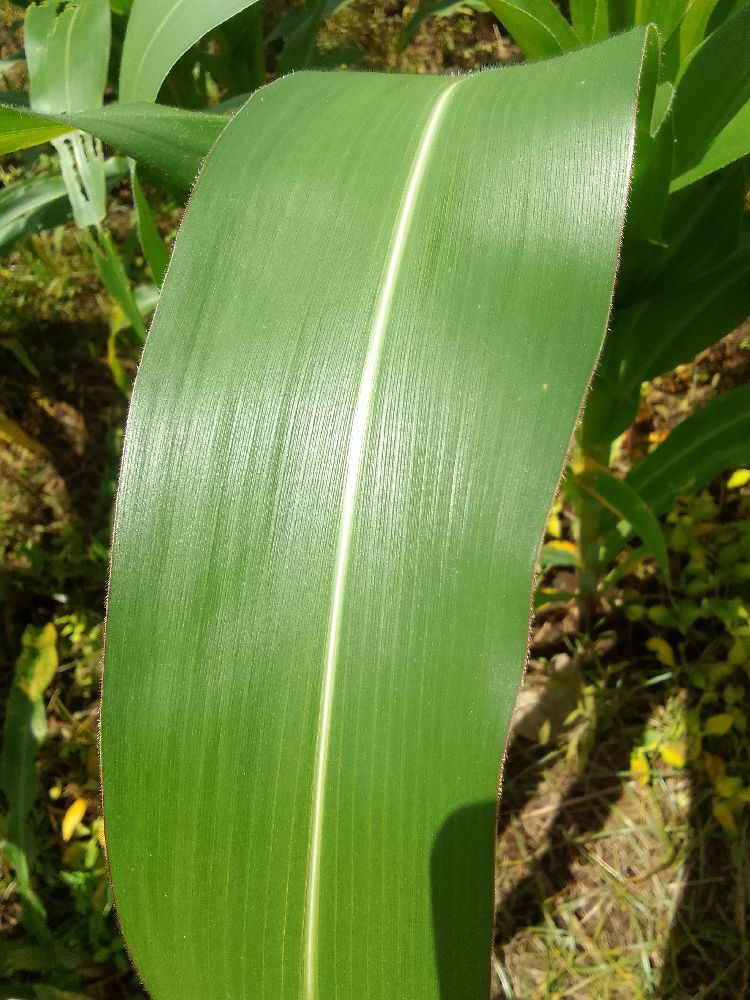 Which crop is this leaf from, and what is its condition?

maize, healthy
